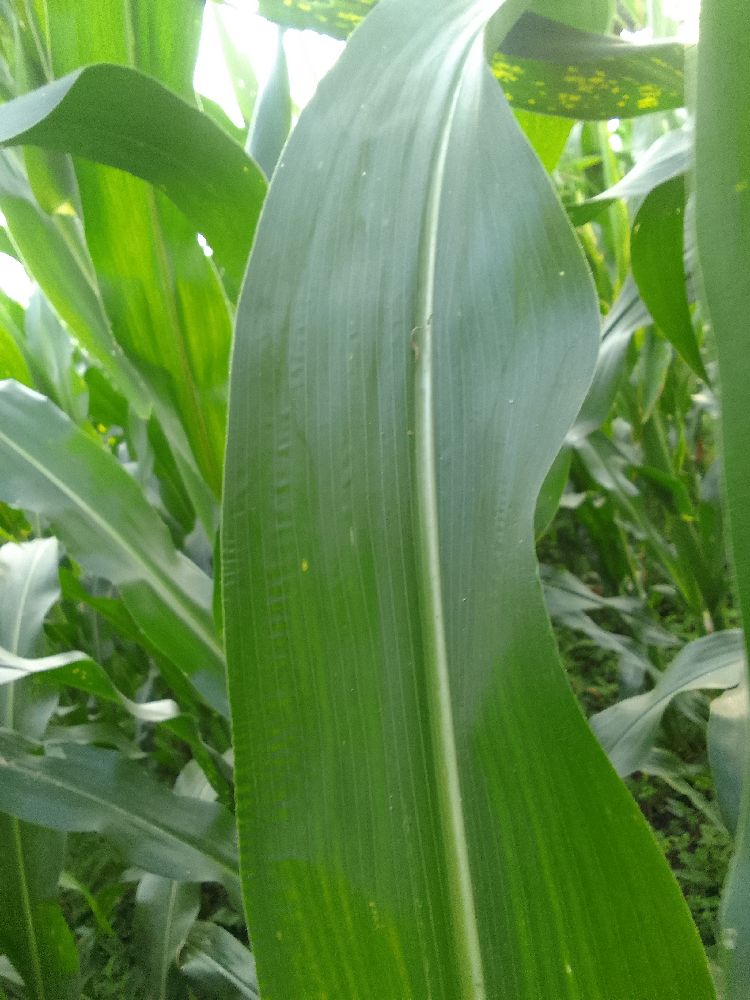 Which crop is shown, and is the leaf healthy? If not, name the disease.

maize, healthy
